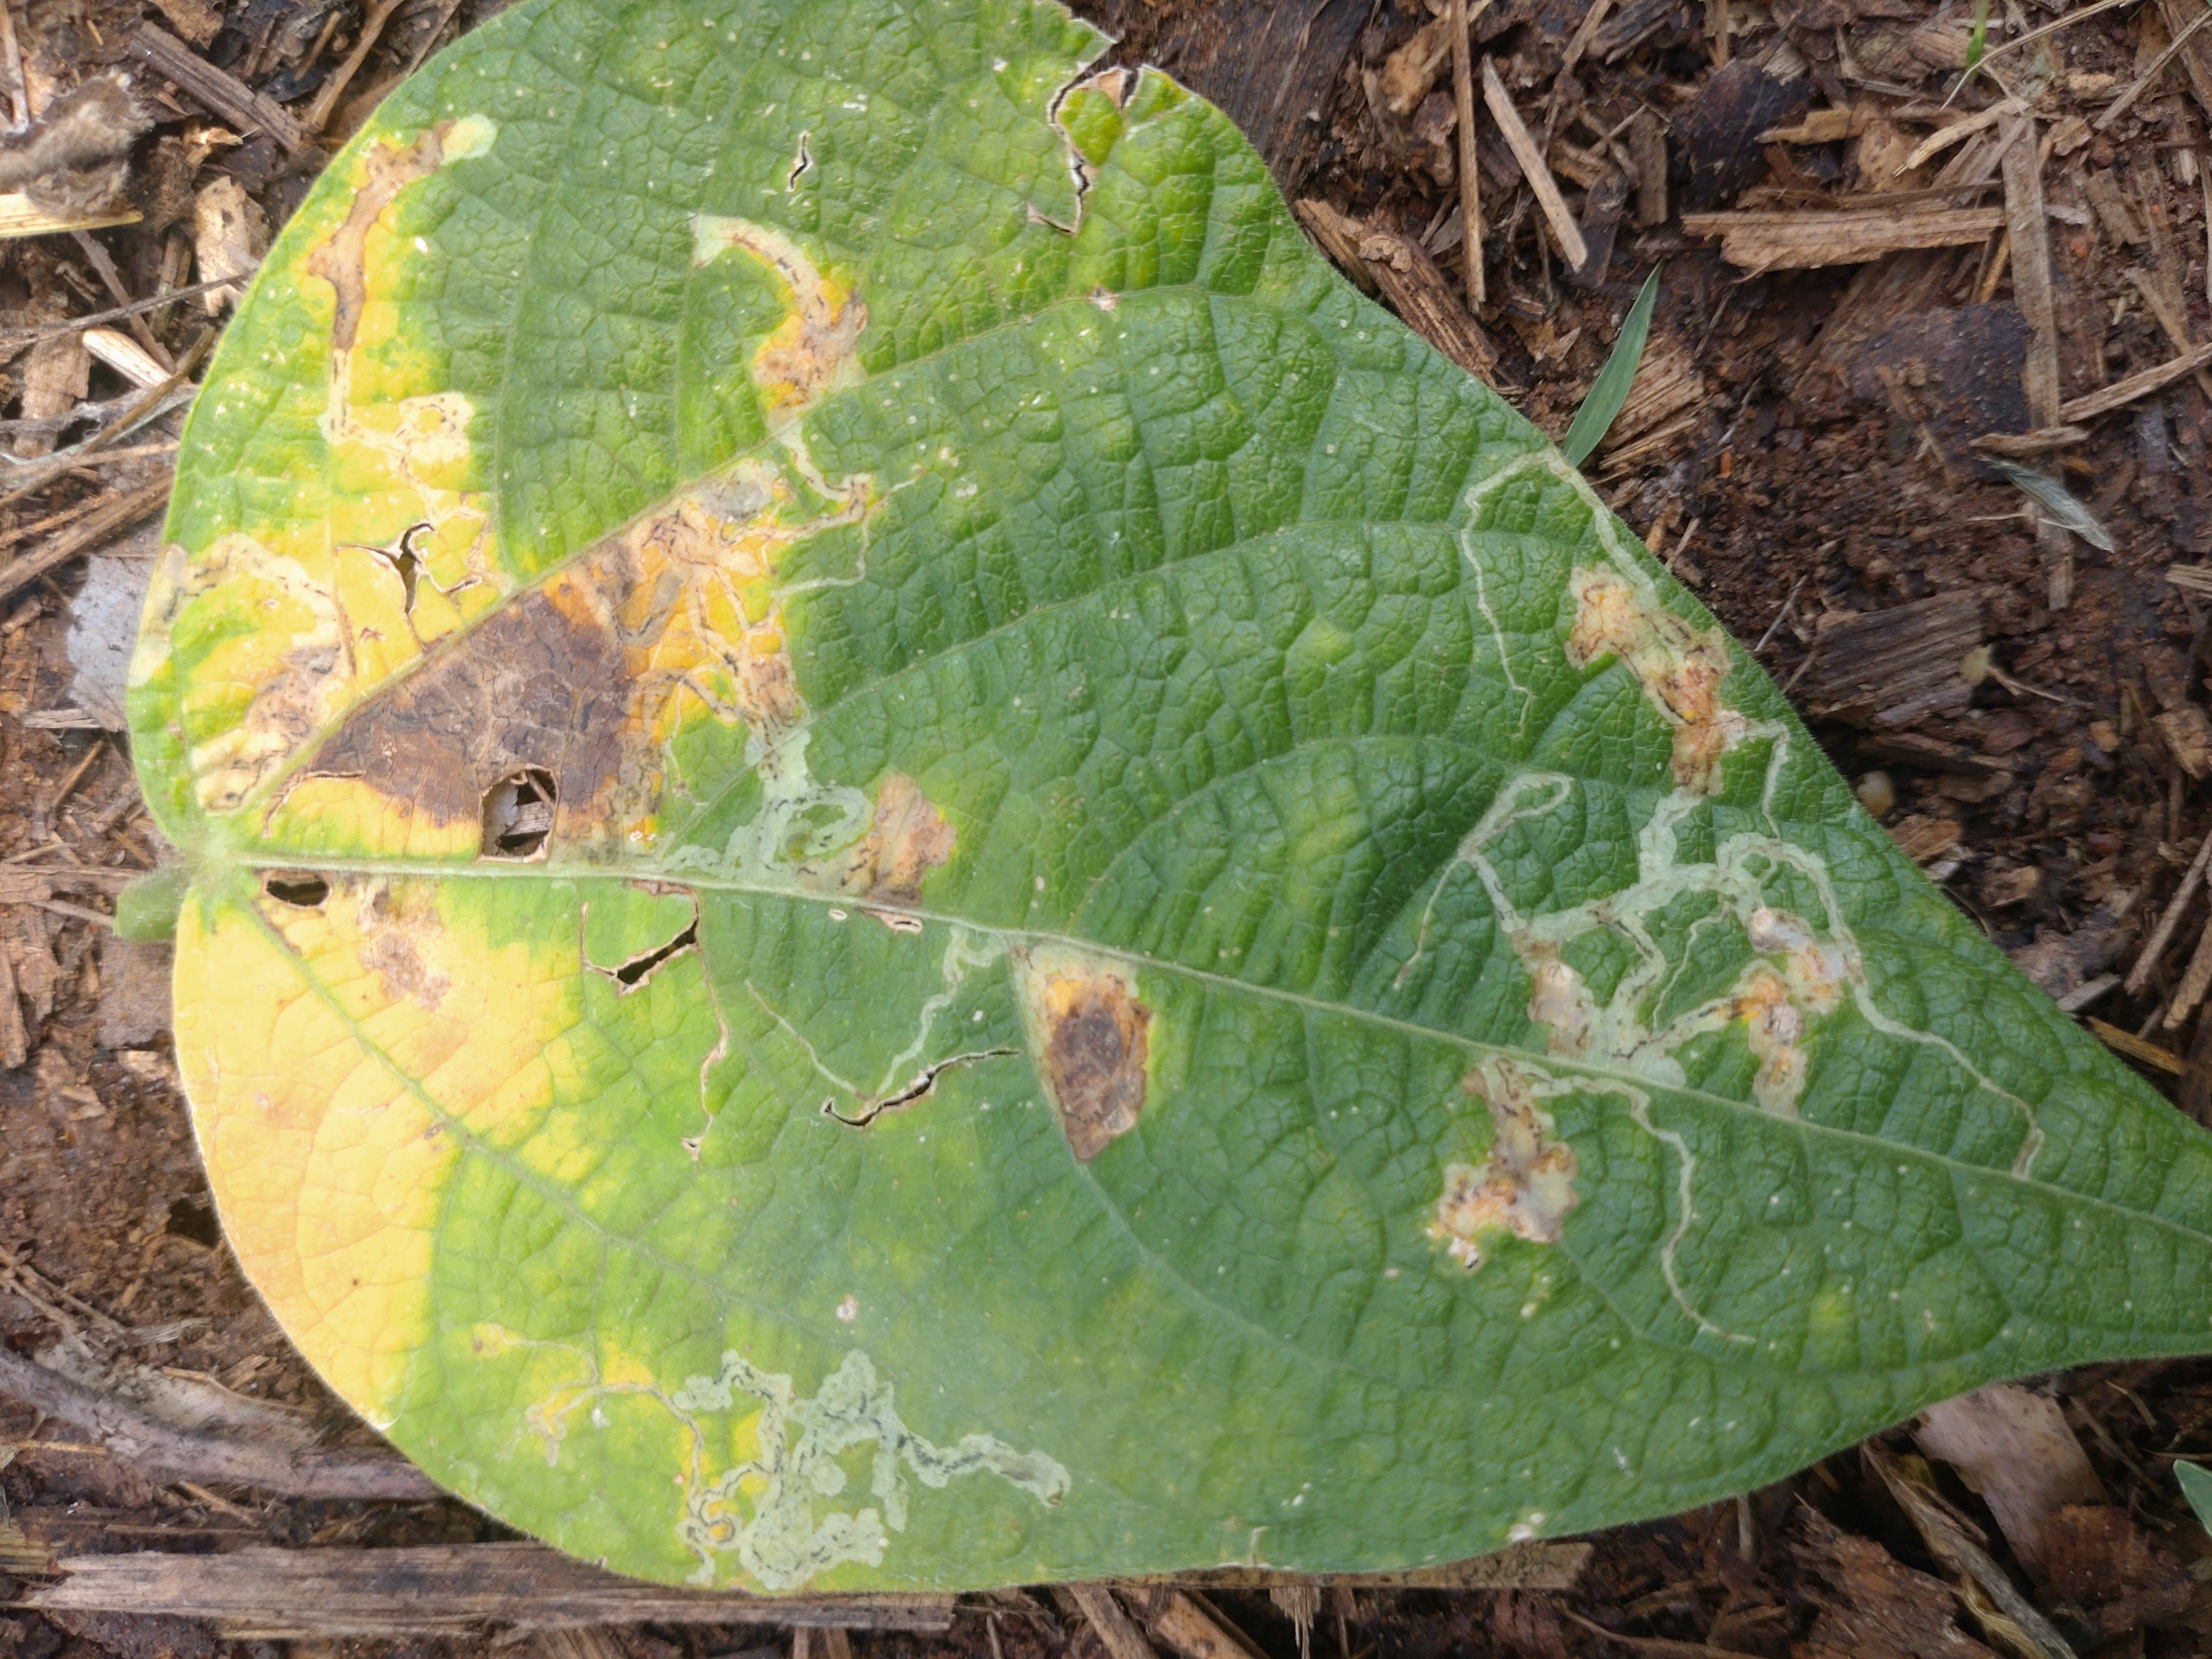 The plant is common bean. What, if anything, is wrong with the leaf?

anthracnose
